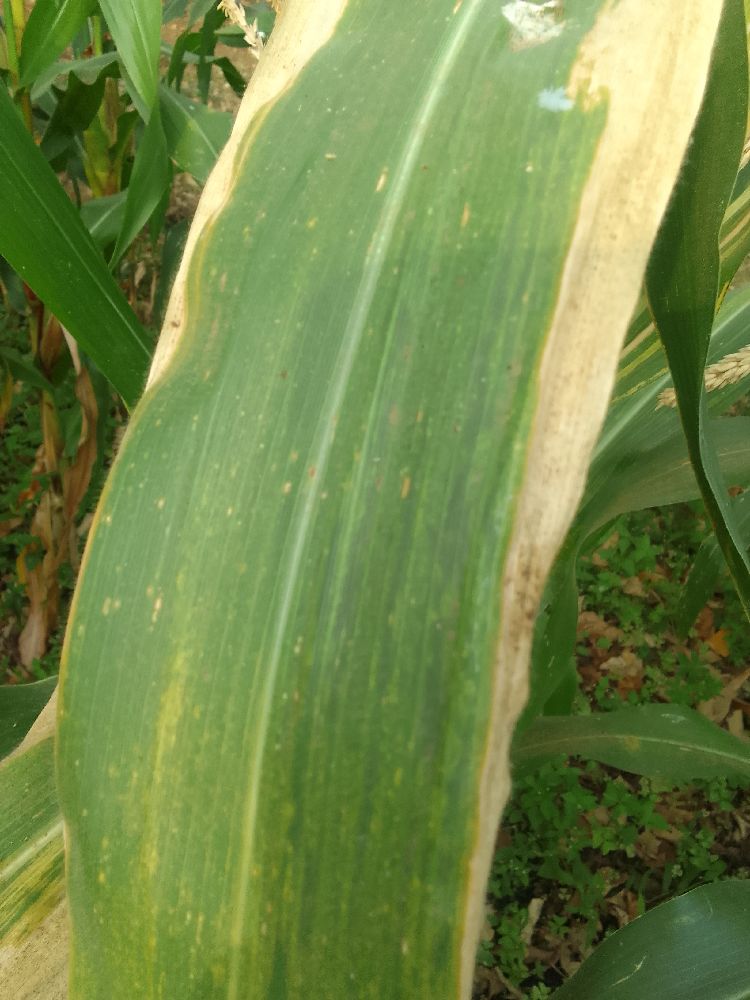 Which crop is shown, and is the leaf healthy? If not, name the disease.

maize, maize lethal necrosis
